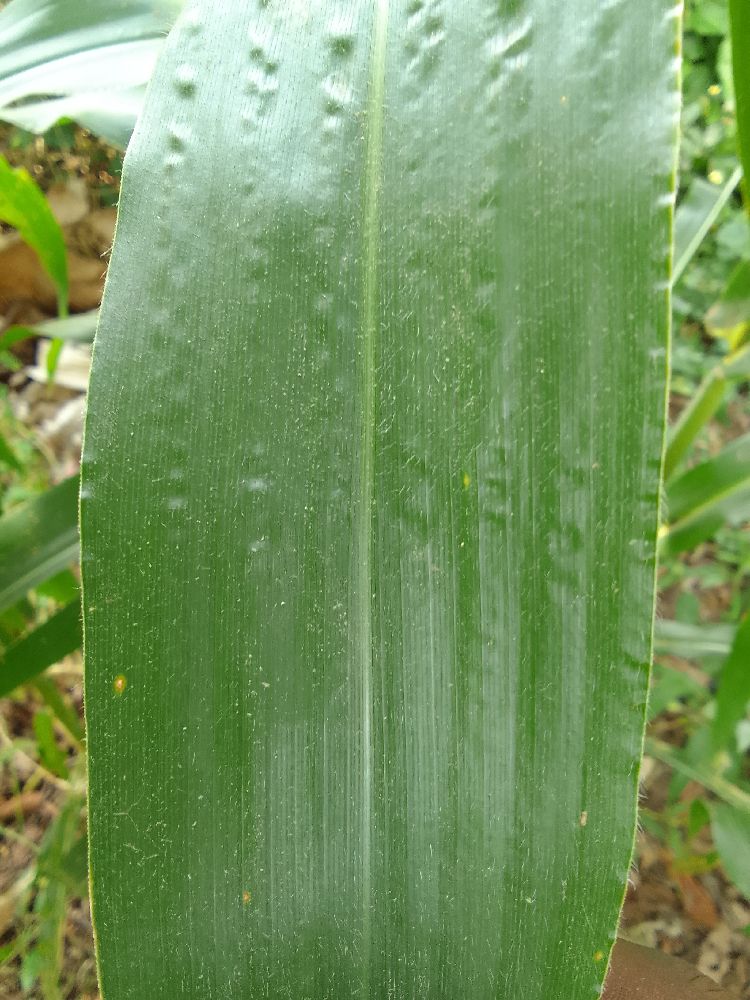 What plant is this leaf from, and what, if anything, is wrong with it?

maize, healthy
